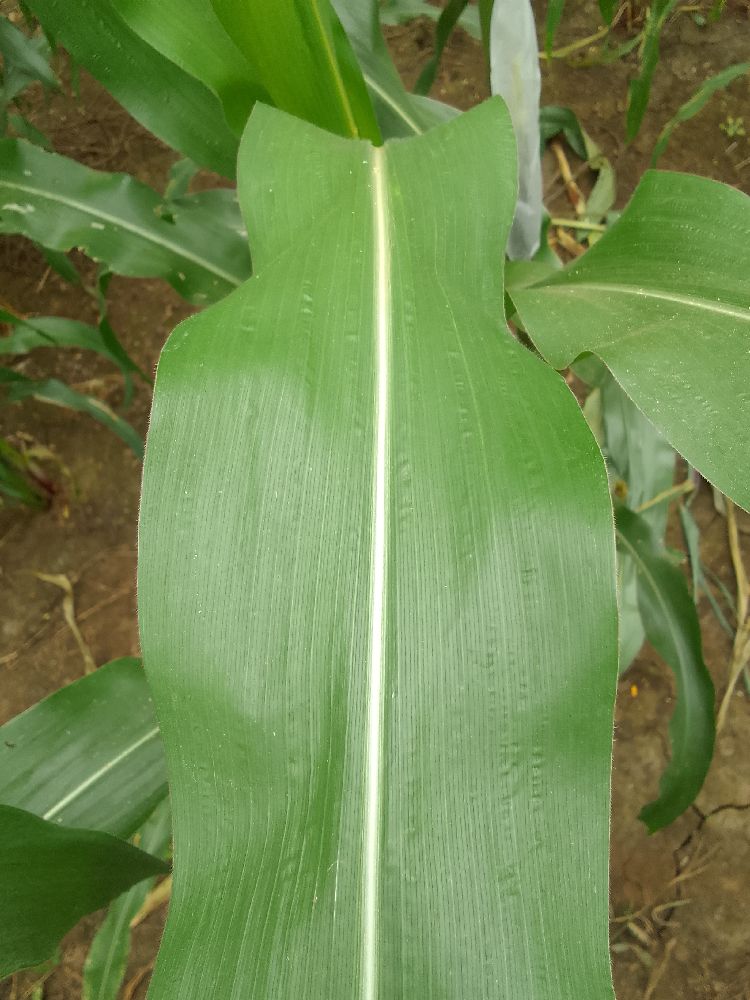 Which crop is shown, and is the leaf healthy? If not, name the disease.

maize, healthy
